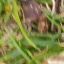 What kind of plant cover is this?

grass
